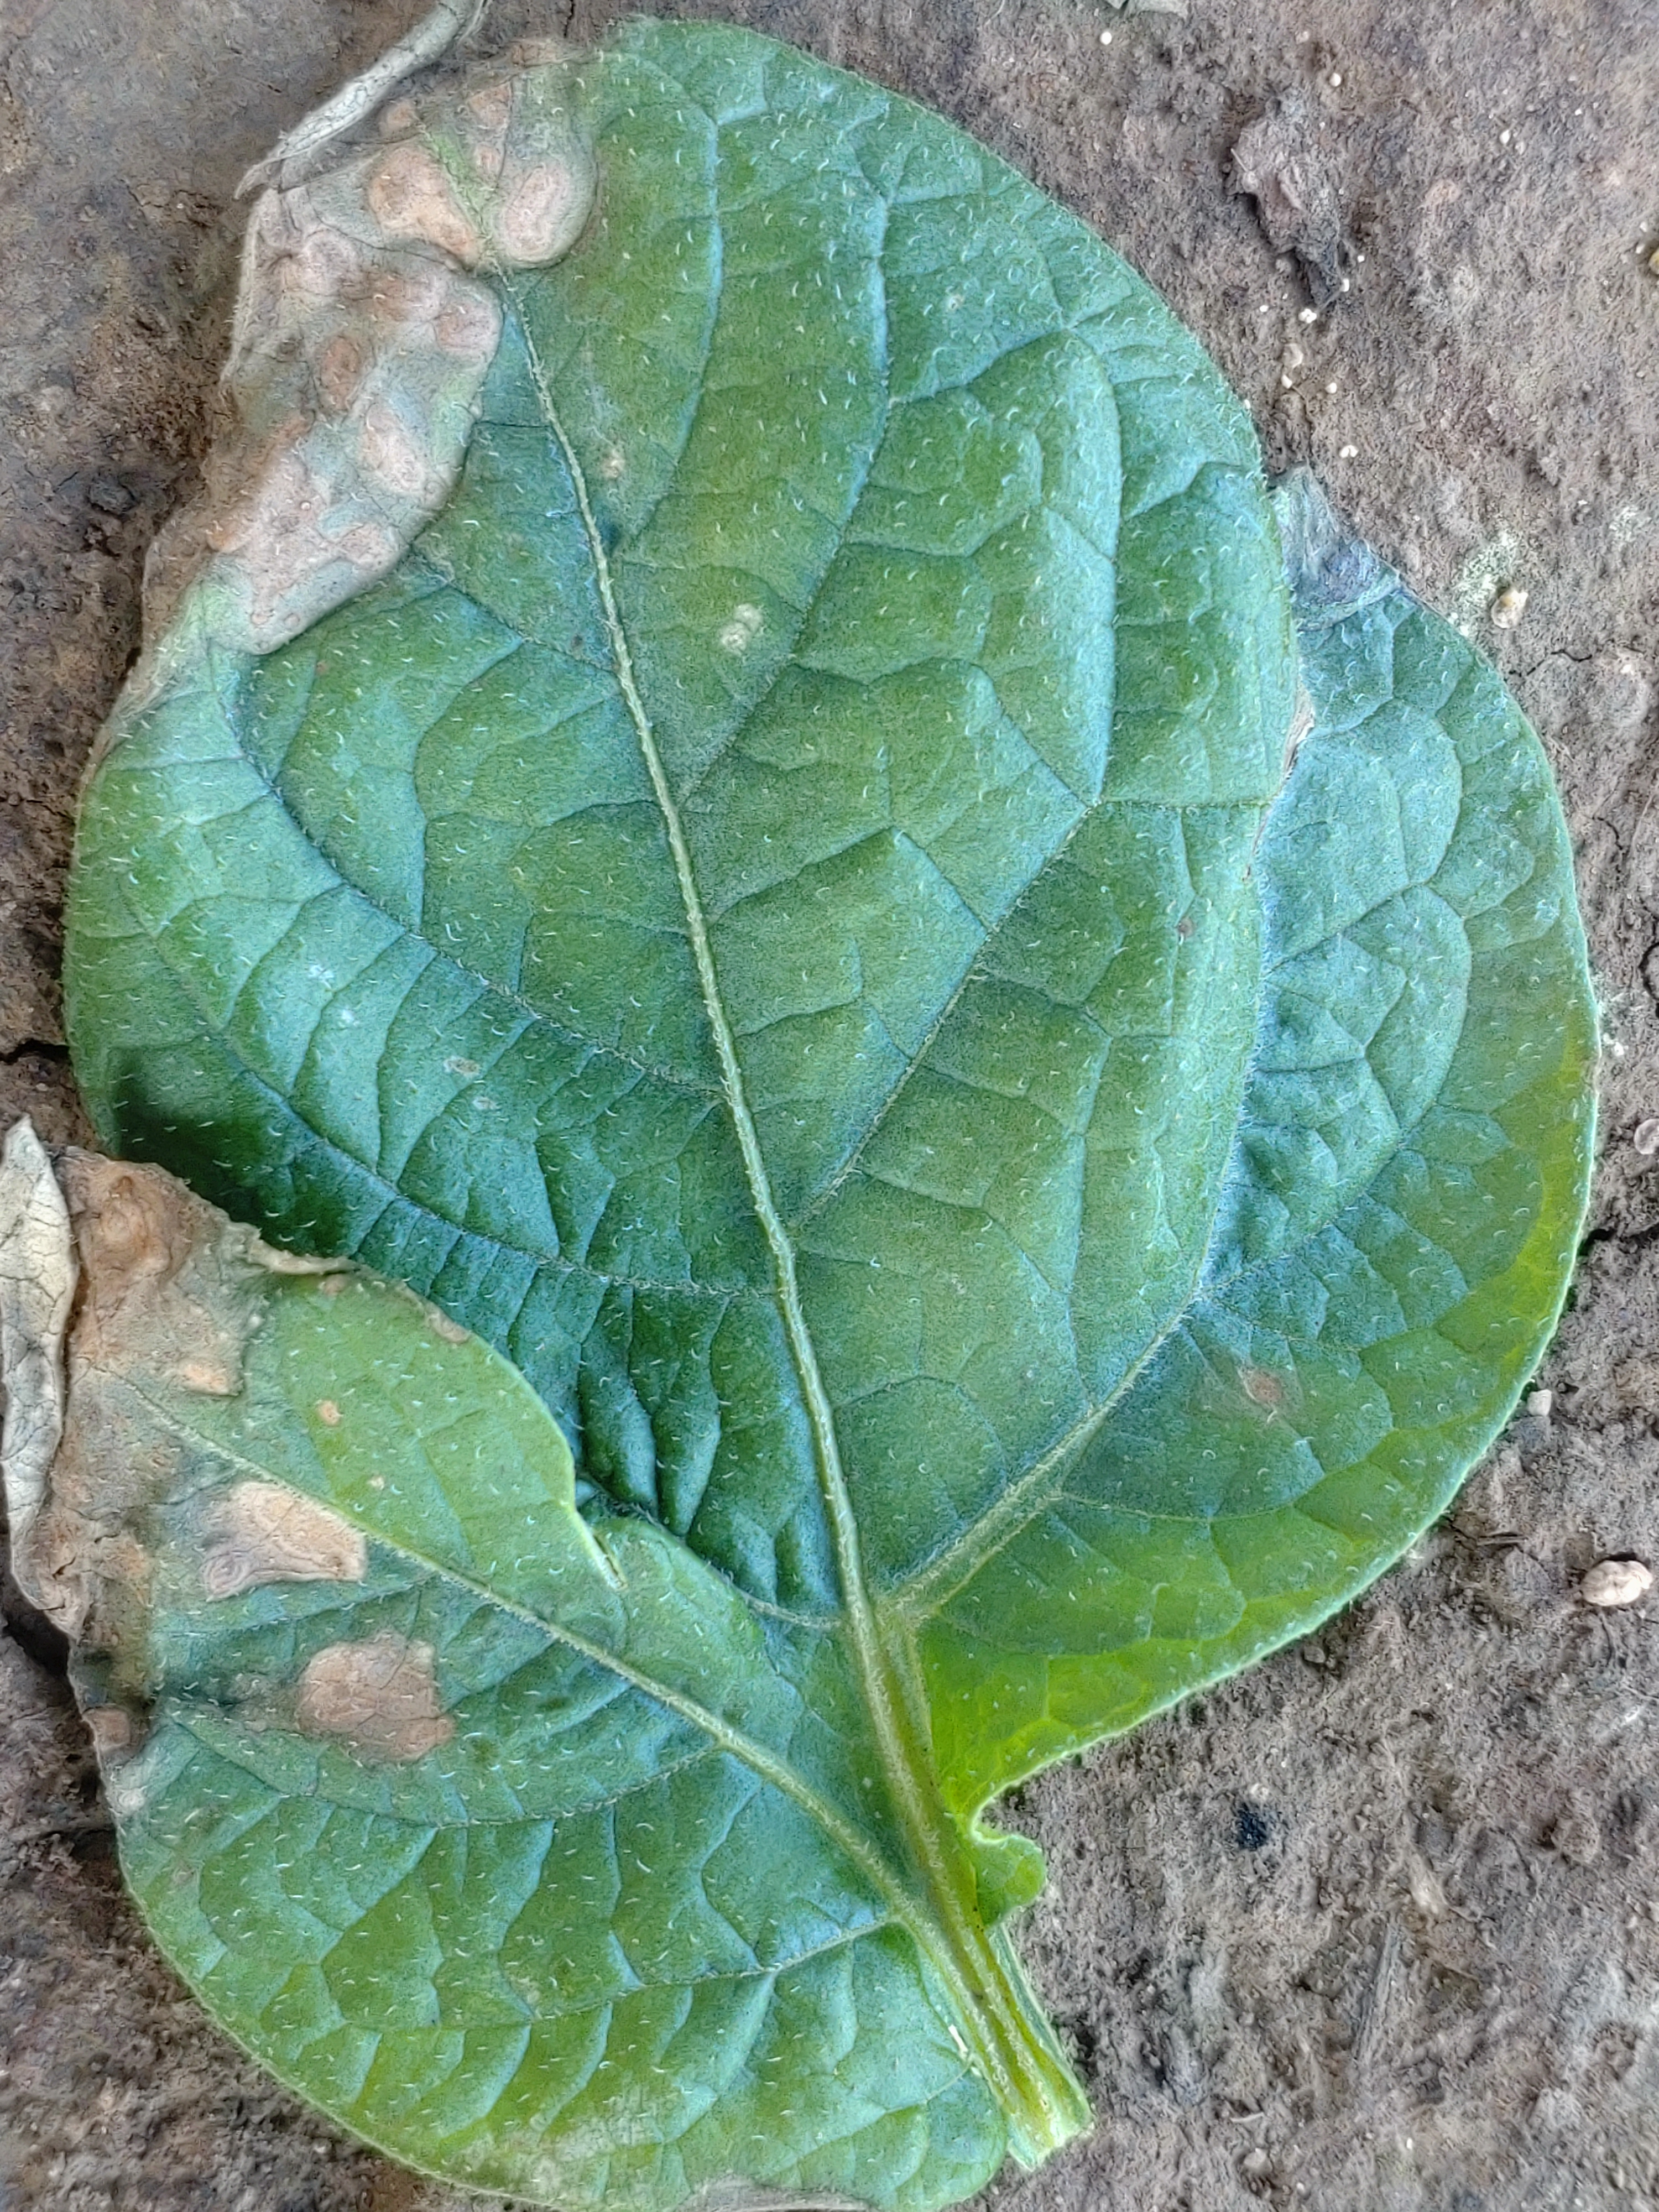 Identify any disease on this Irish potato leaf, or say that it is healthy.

early blight
